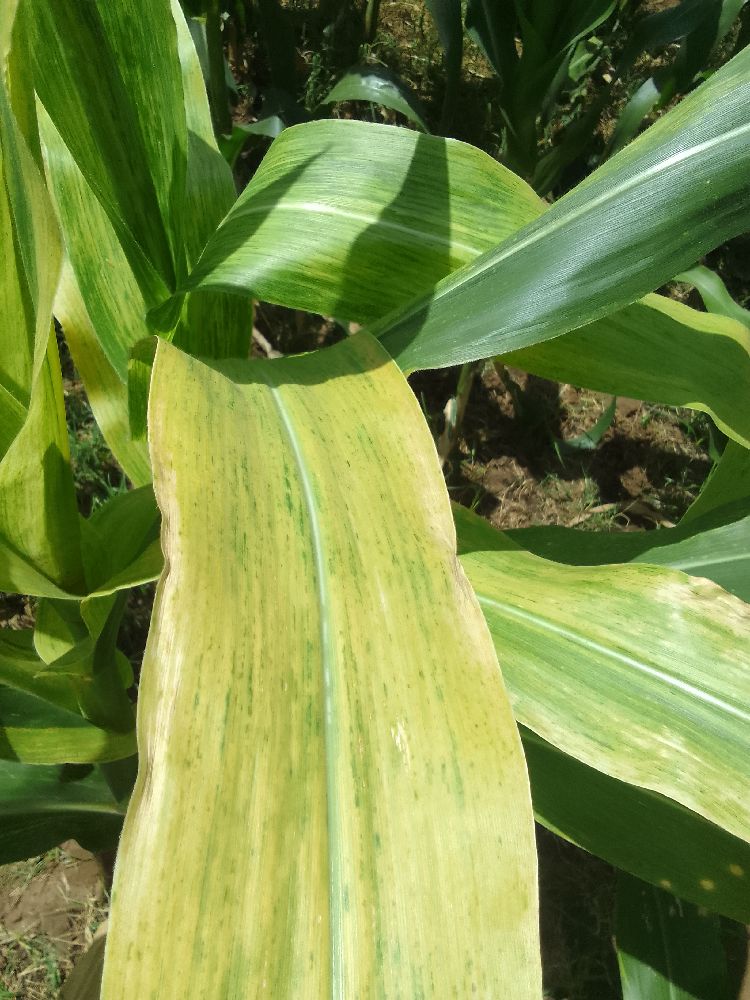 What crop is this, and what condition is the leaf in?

maize, maize lethal necrosis
